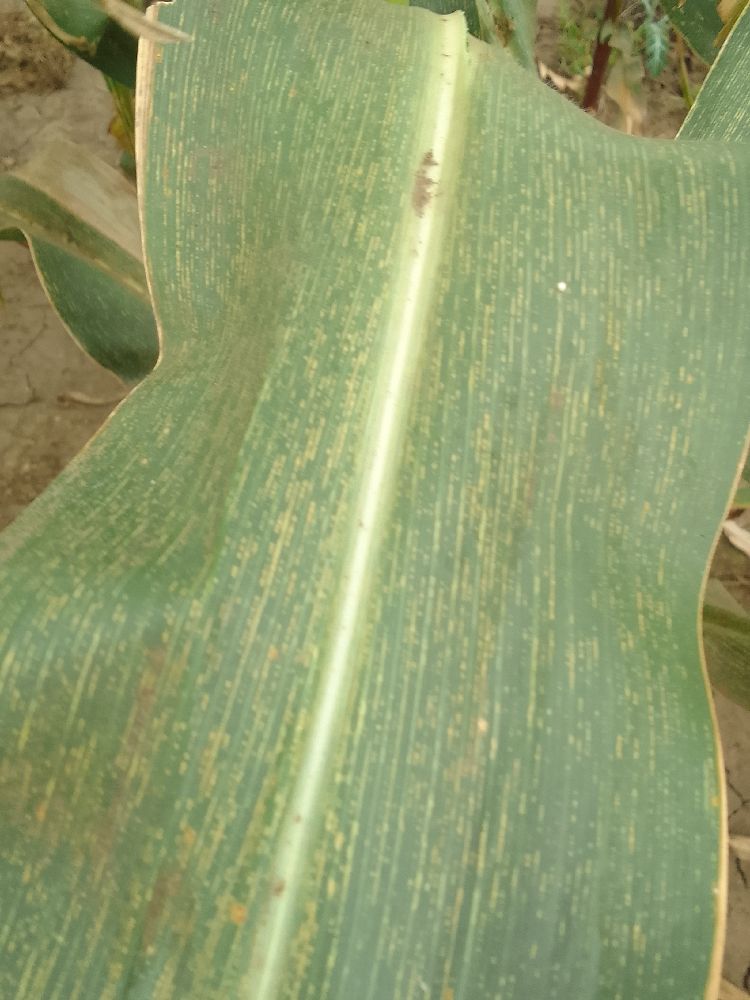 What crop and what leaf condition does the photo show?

maize, maize streak virus
